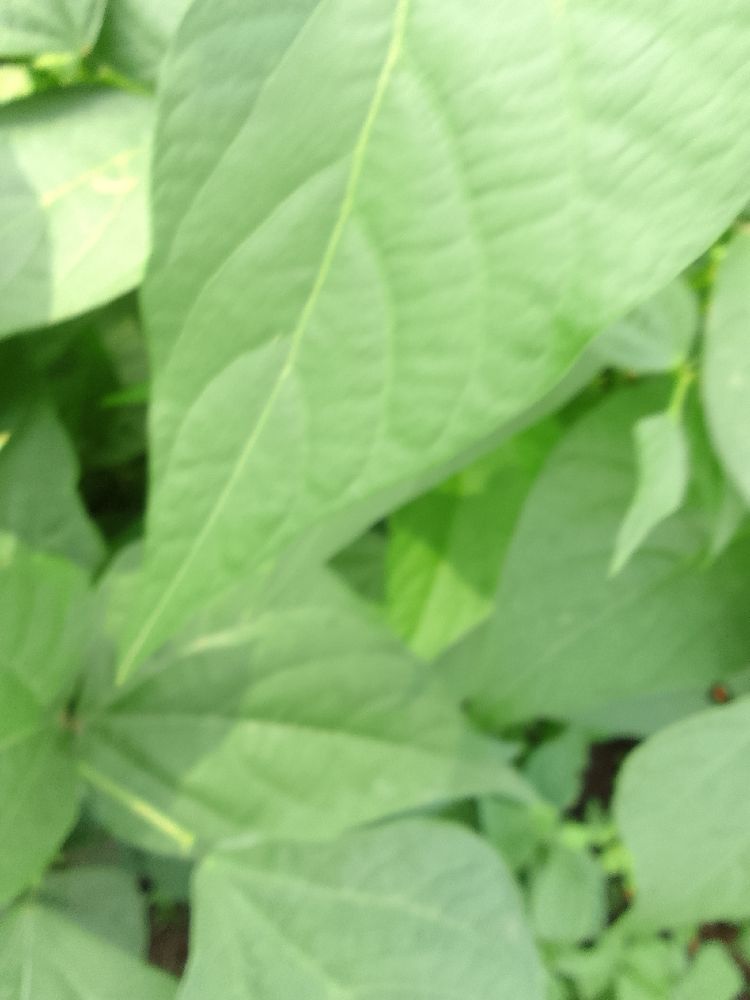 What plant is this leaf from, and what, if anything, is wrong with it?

common bean, healthy
